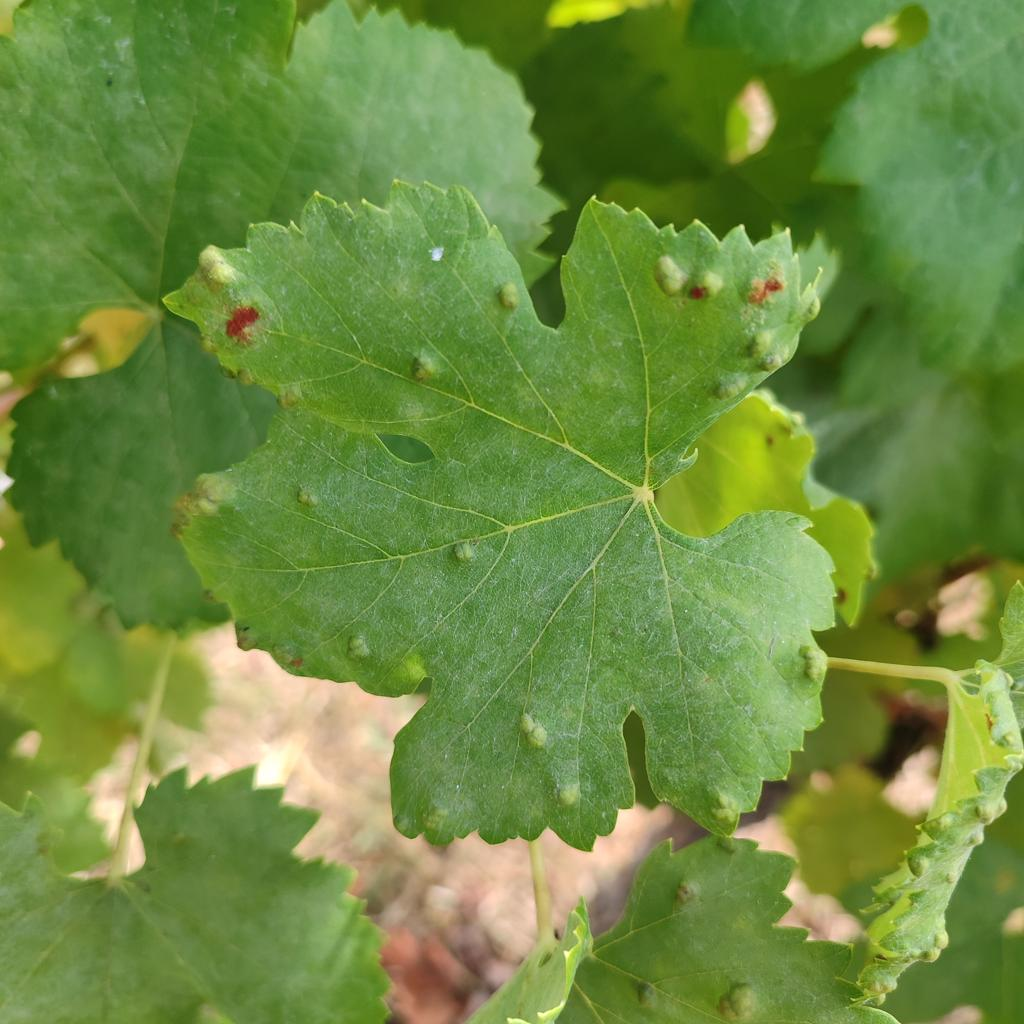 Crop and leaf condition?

grapevine, erineum mite
